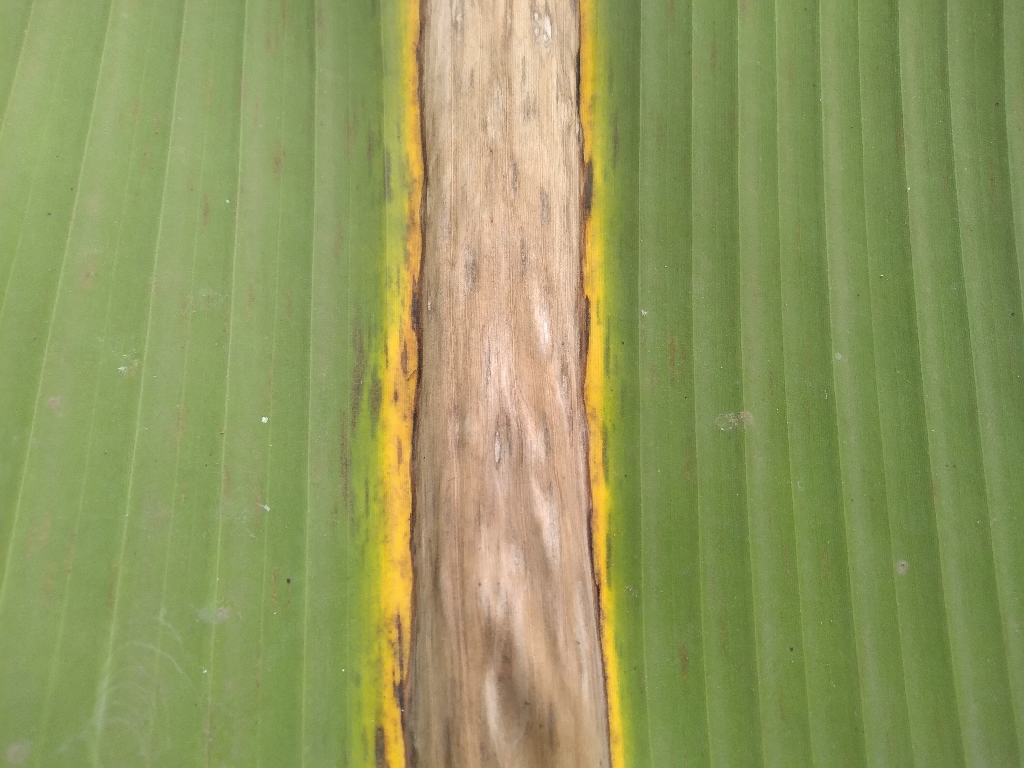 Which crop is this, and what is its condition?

banana, black sigatoka
